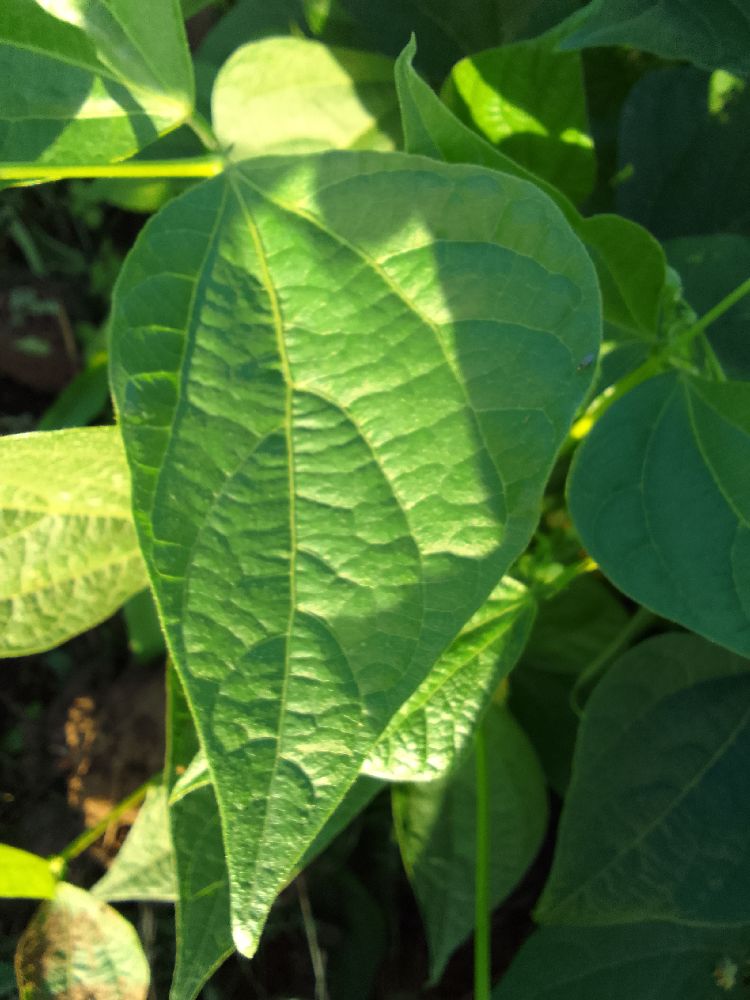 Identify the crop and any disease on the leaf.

common bean, healthy
